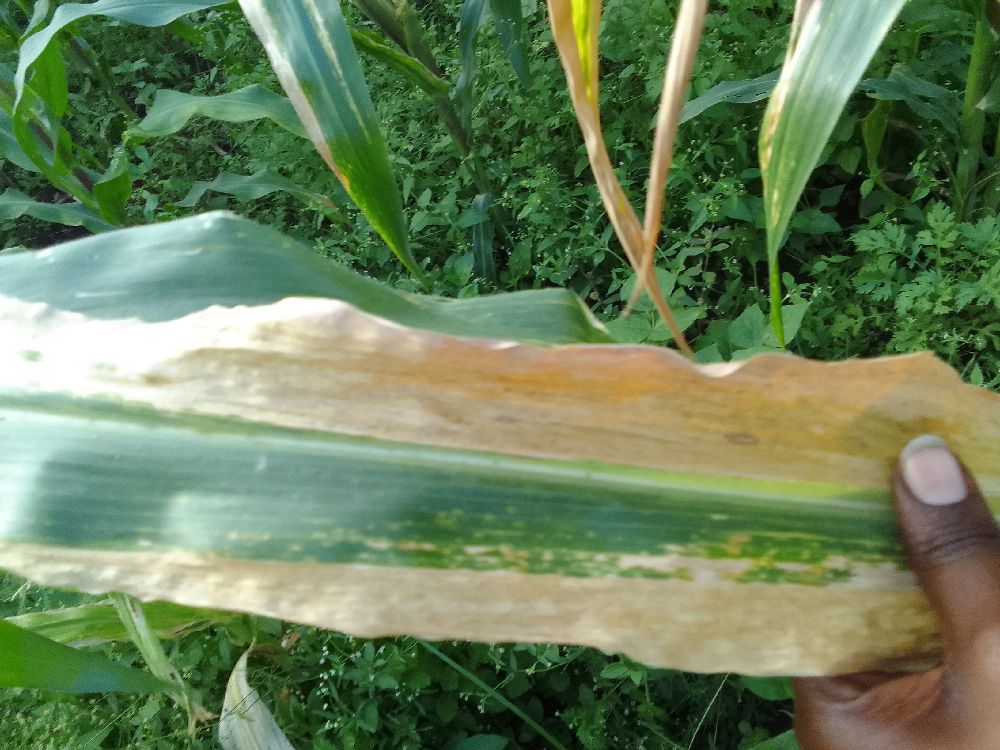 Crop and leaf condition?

maize, maize lethal necrosis
